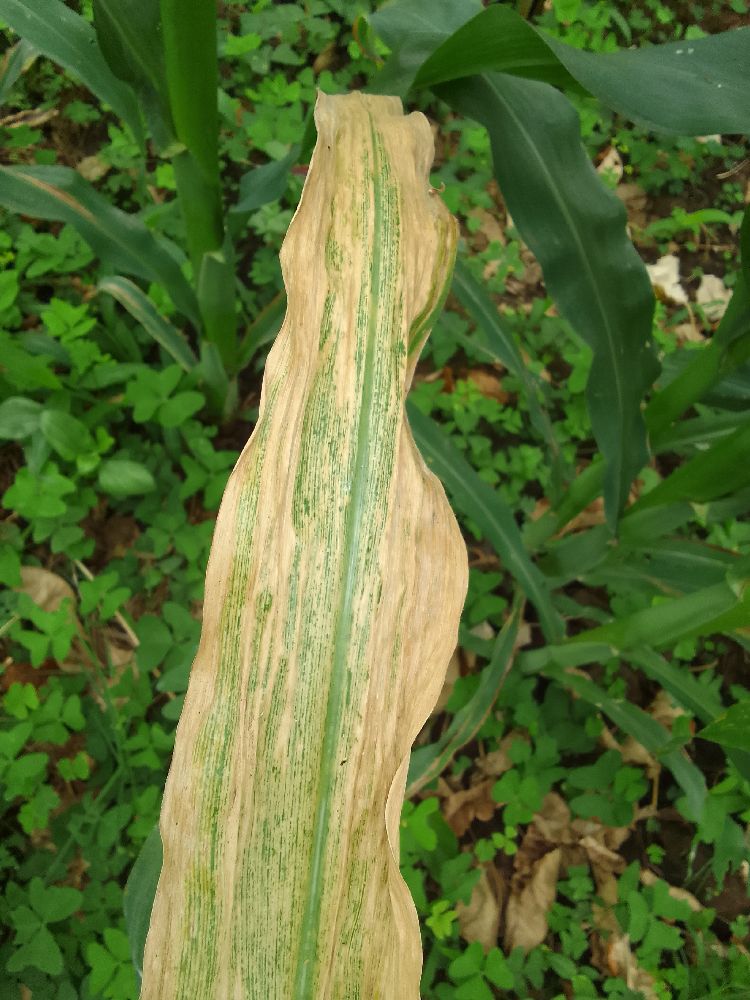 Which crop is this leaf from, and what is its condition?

maize, maize lethal necrosis
